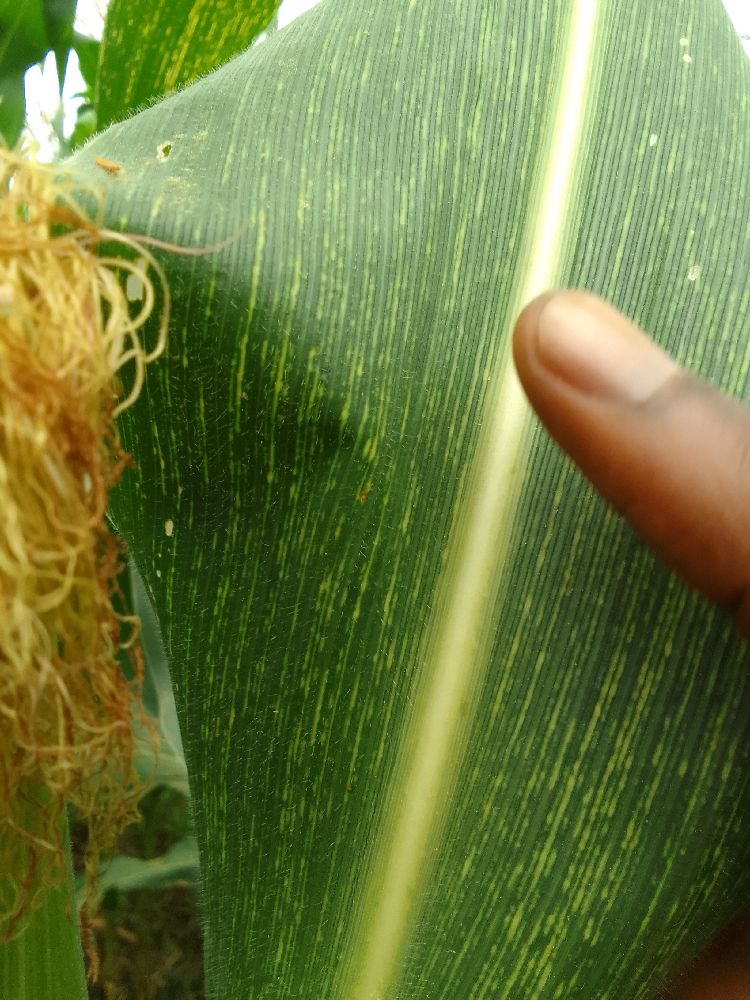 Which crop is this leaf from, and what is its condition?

maize, maize streak virus
